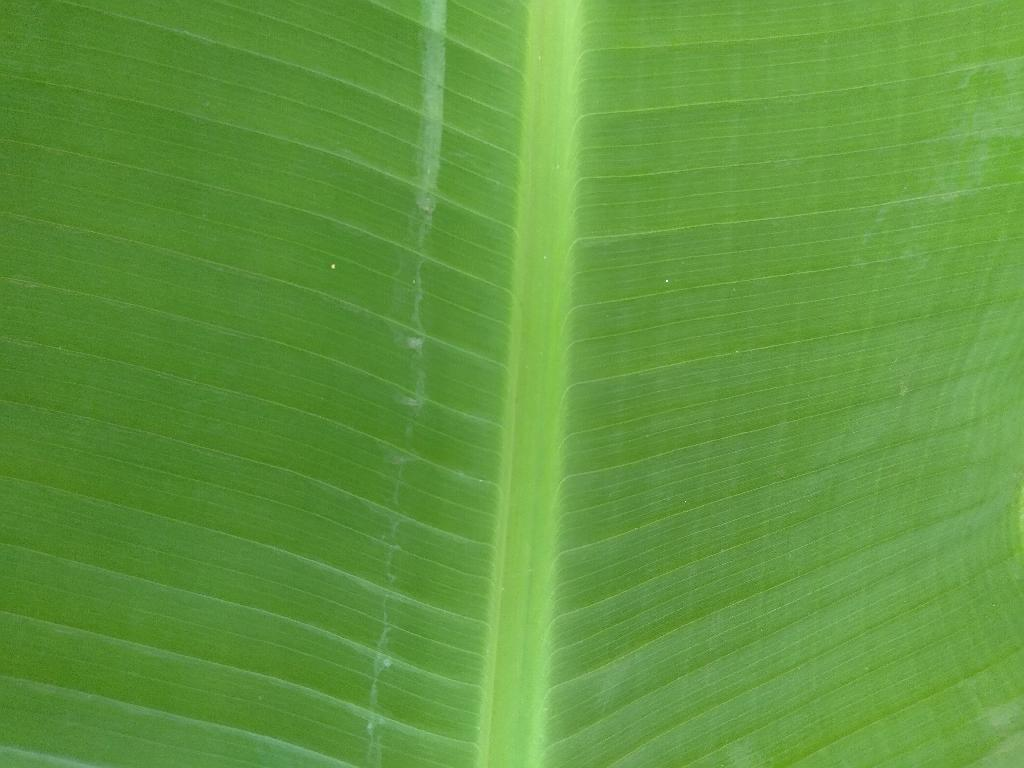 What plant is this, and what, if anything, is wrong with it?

banana, healthy
